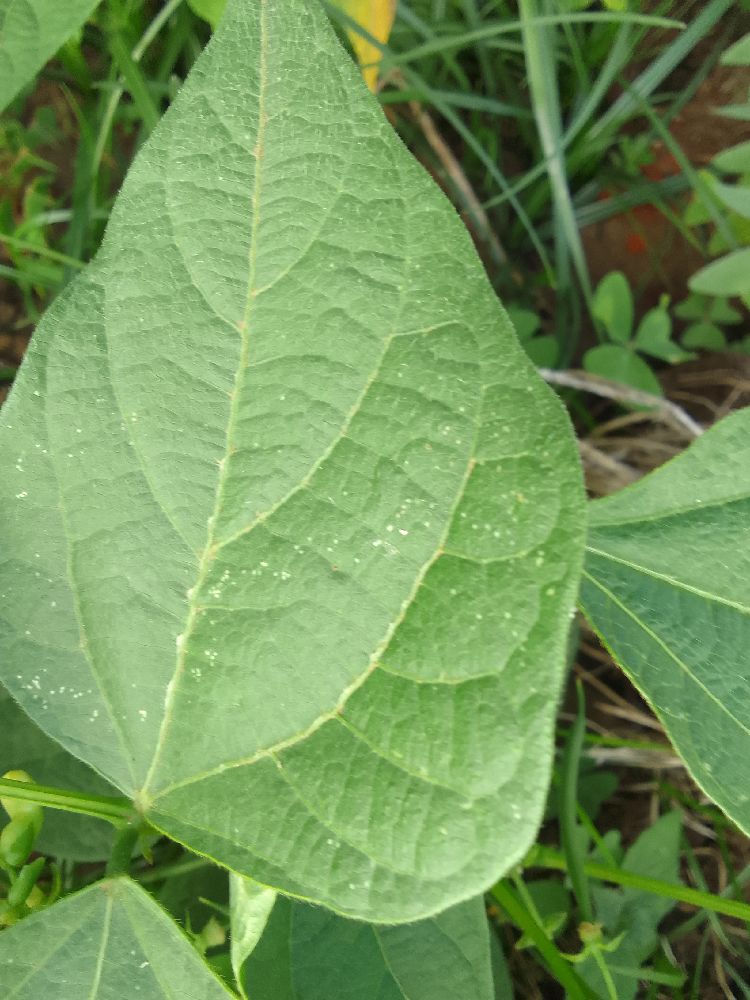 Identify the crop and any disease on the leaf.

common bean, healthy
